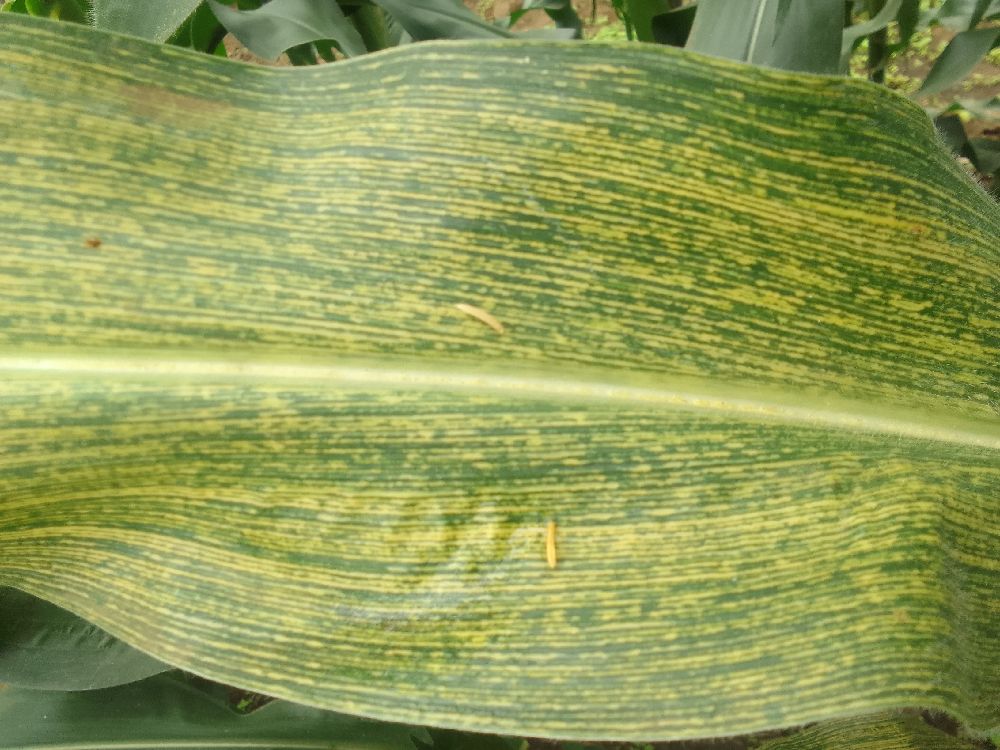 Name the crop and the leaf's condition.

maize, maize streak virus
